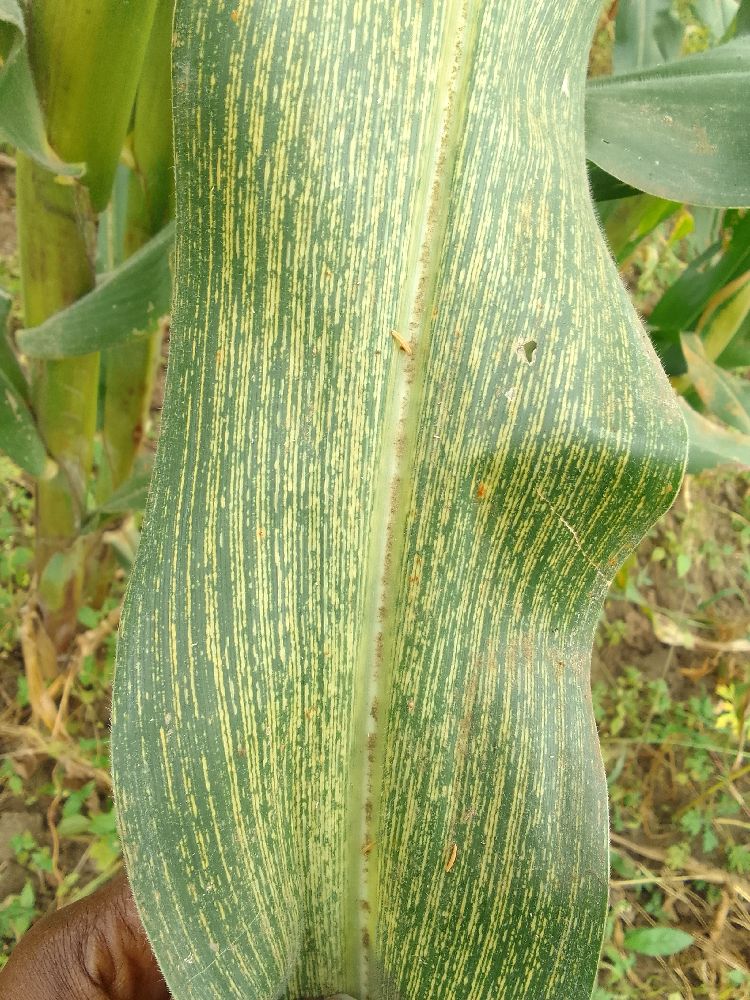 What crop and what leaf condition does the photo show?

maize, maize streak virus
